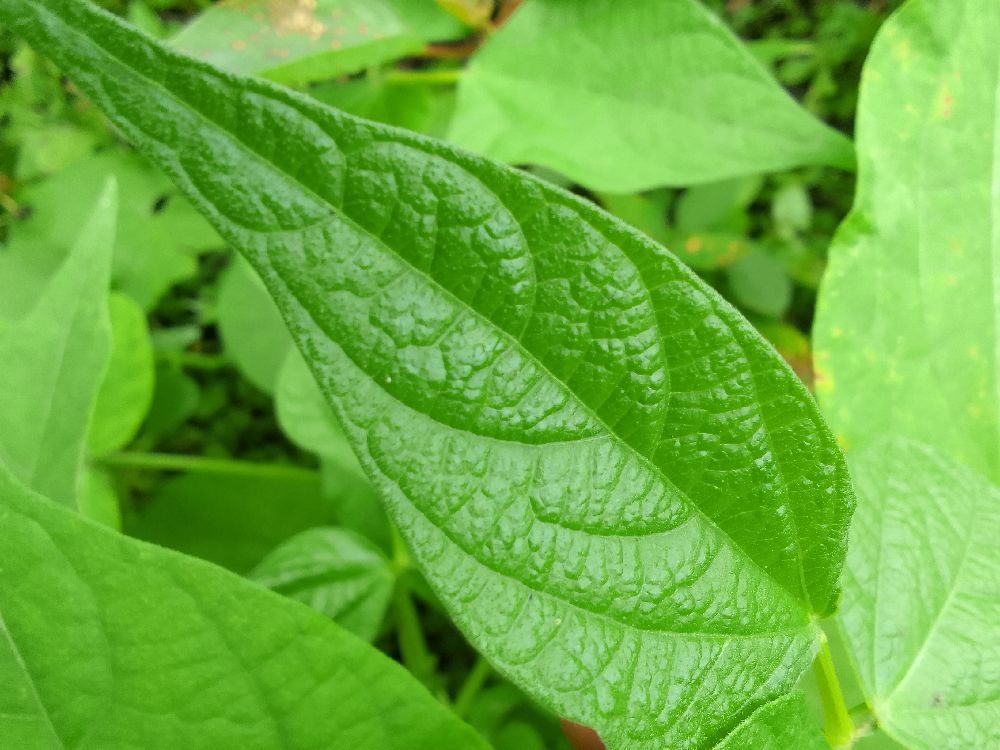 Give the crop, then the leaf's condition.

common bean, healthy
